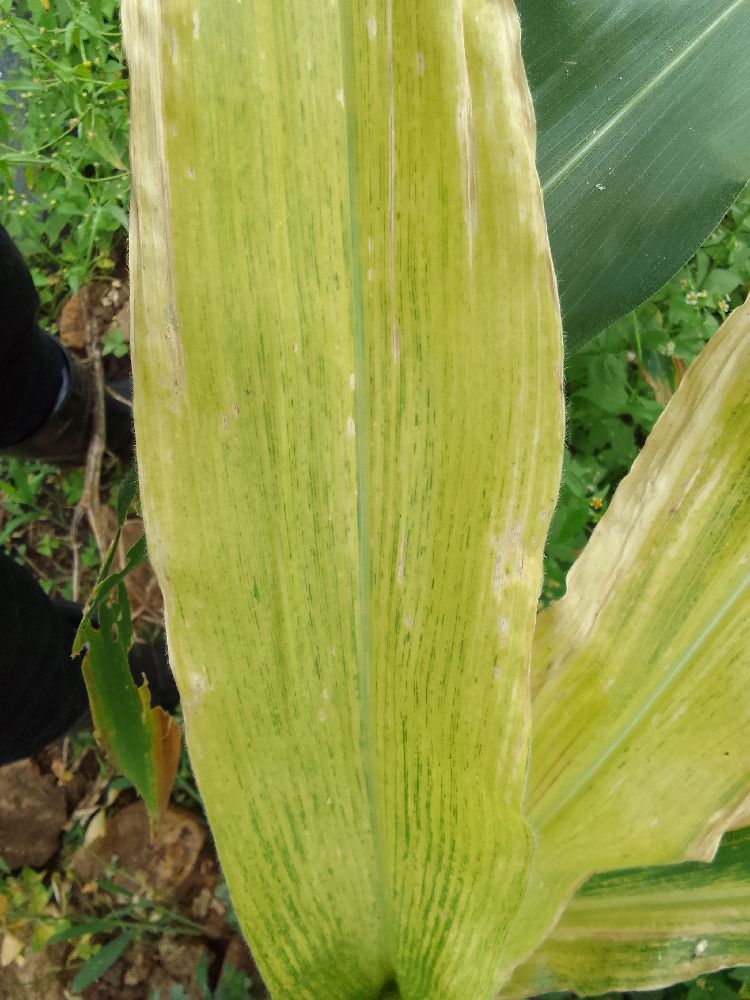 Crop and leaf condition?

maize, maize lethal necrosis
